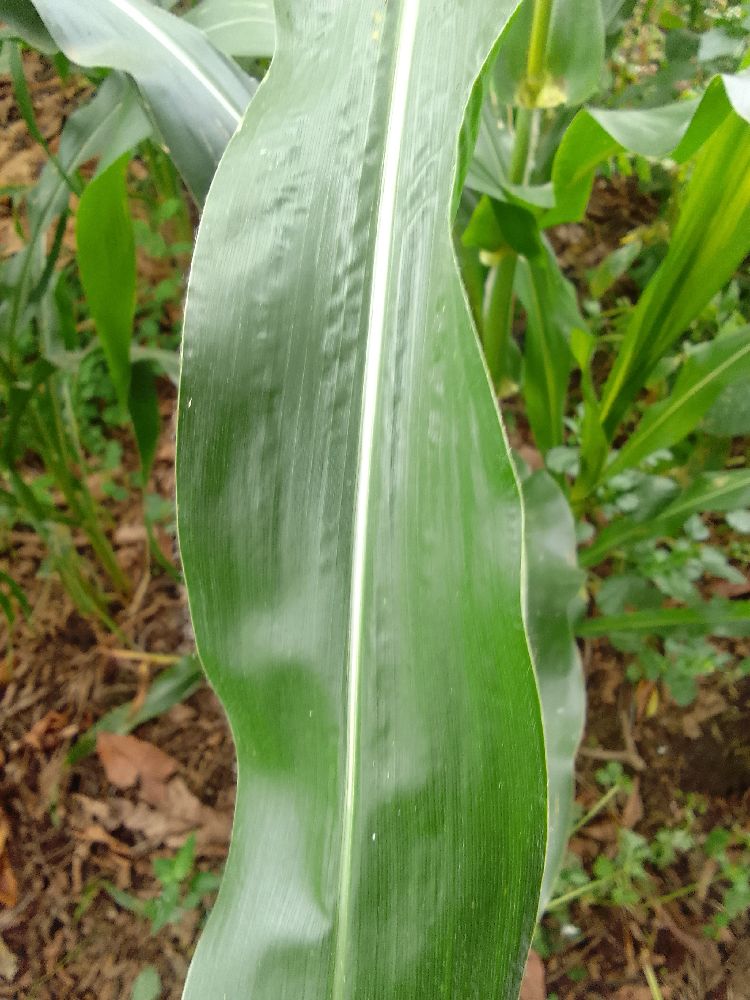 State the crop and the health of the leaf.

maize, healthy
